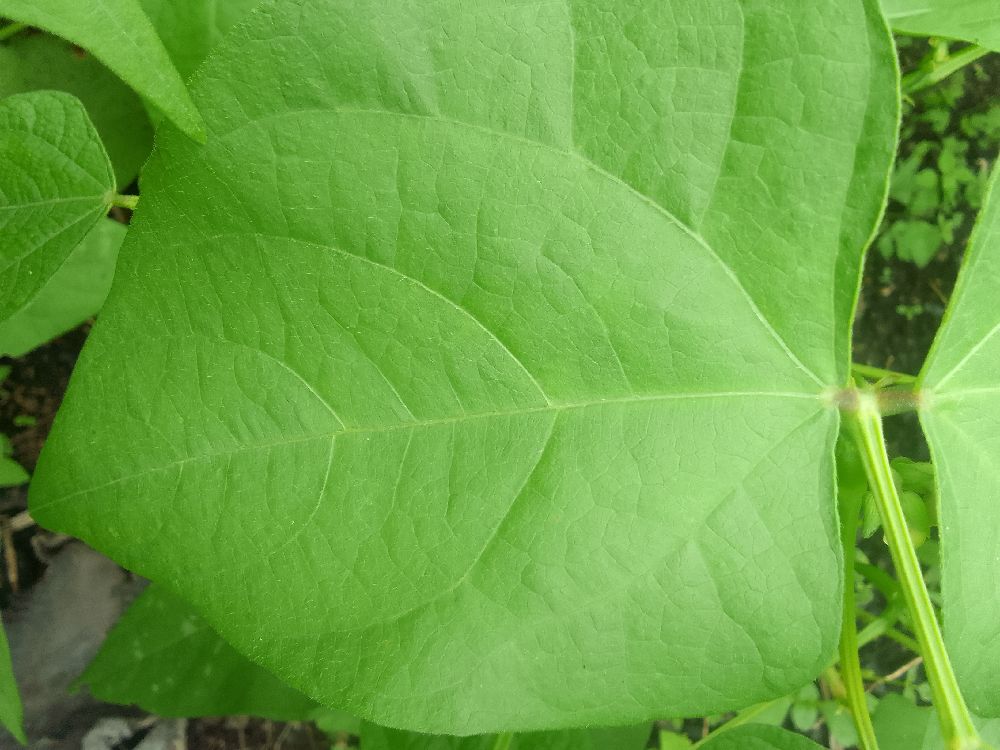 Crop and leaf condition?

common bean, healthy
